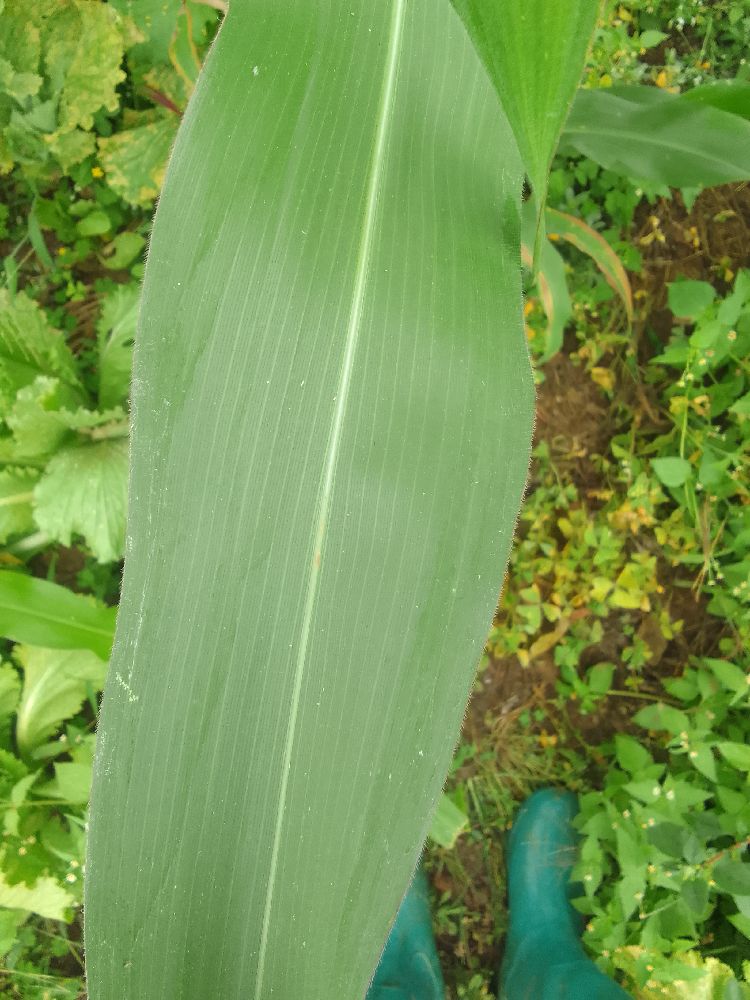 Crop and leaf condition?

maize, healthy
